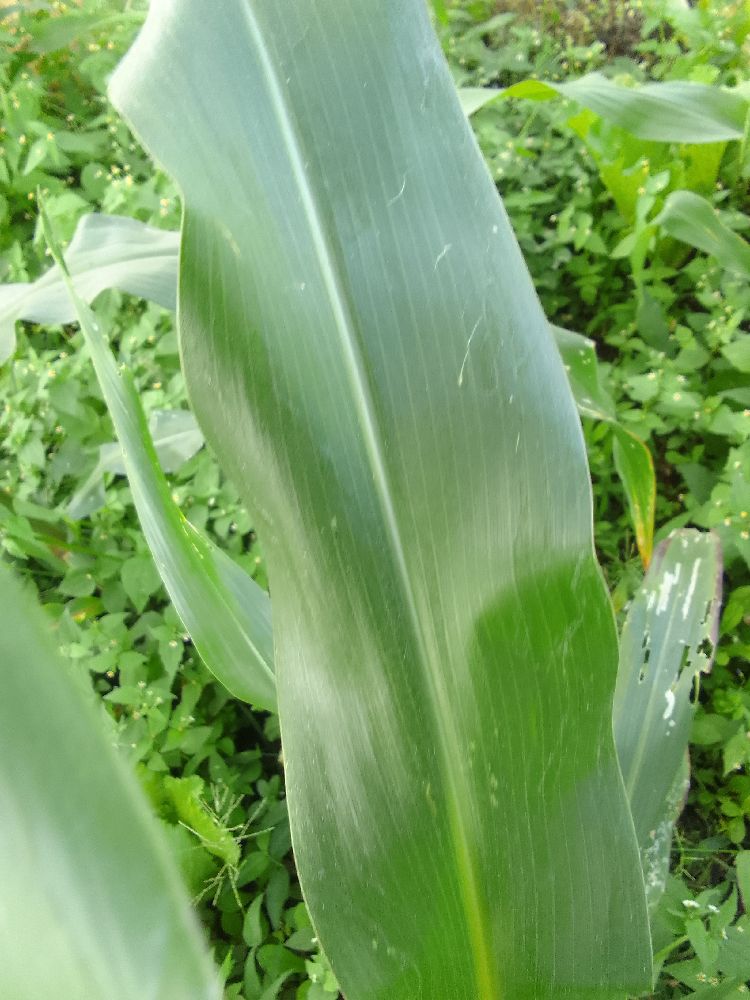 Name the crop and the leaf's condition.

maize, healthy
